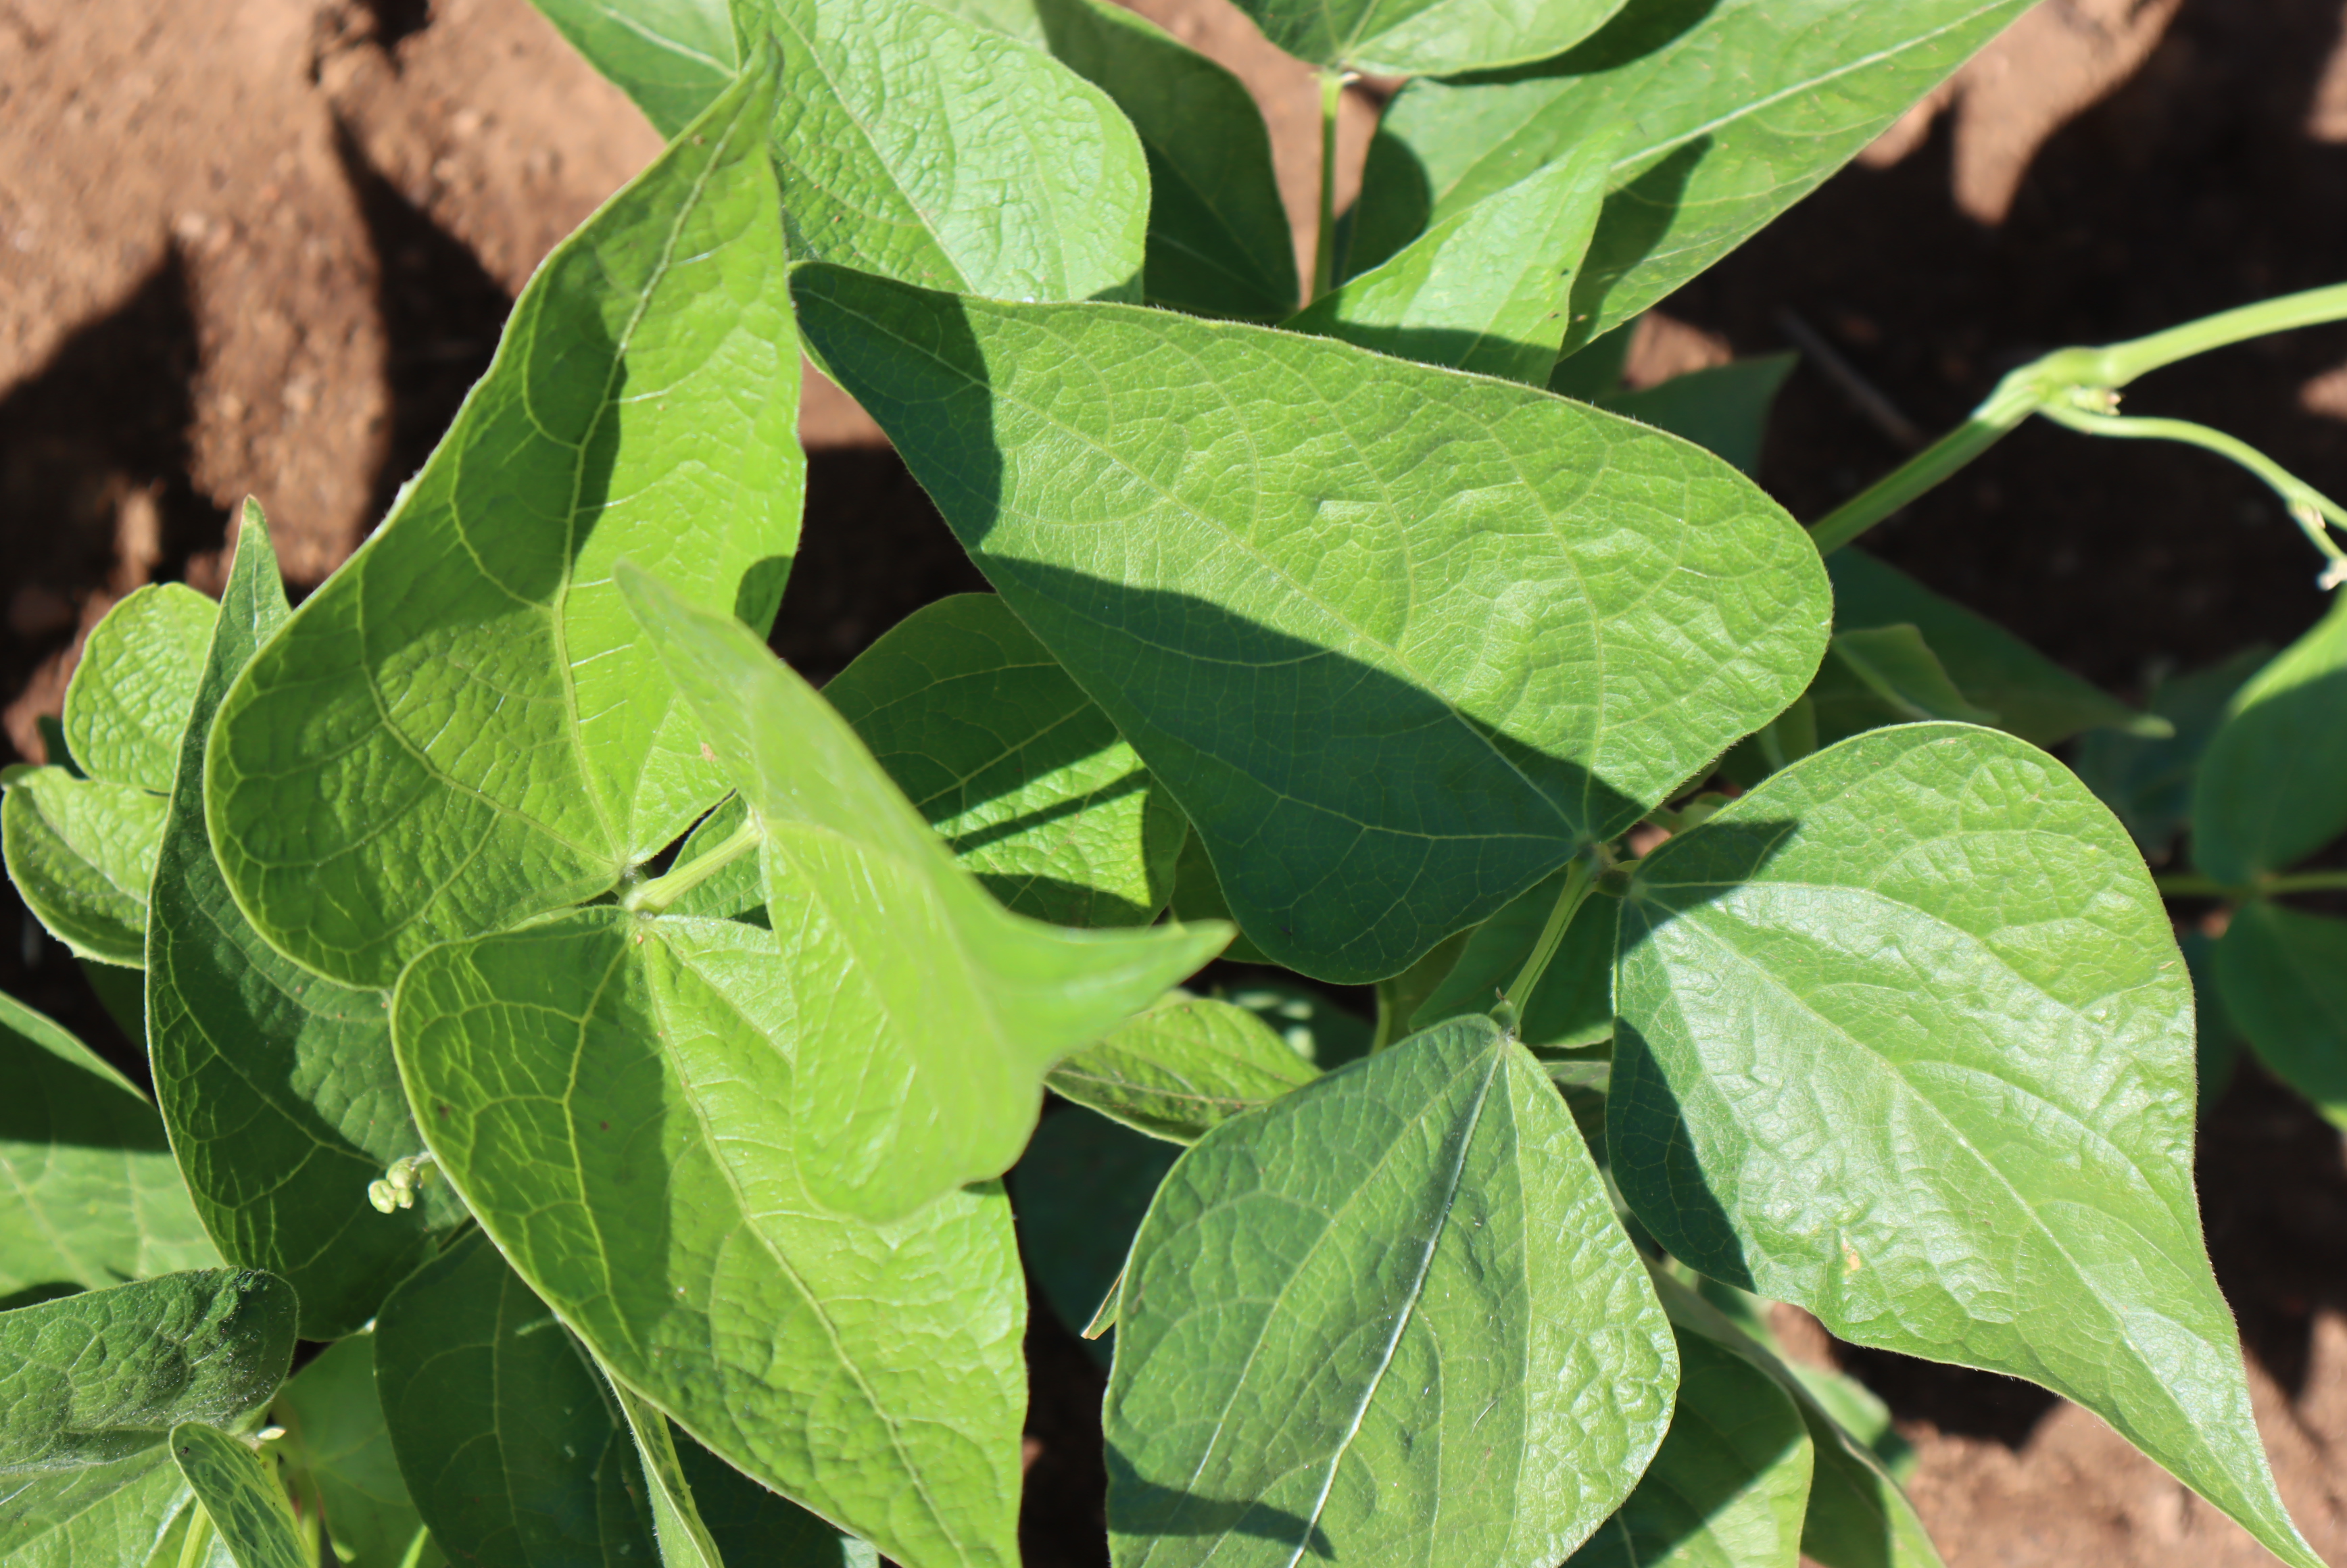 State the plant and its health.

peas, healthy
